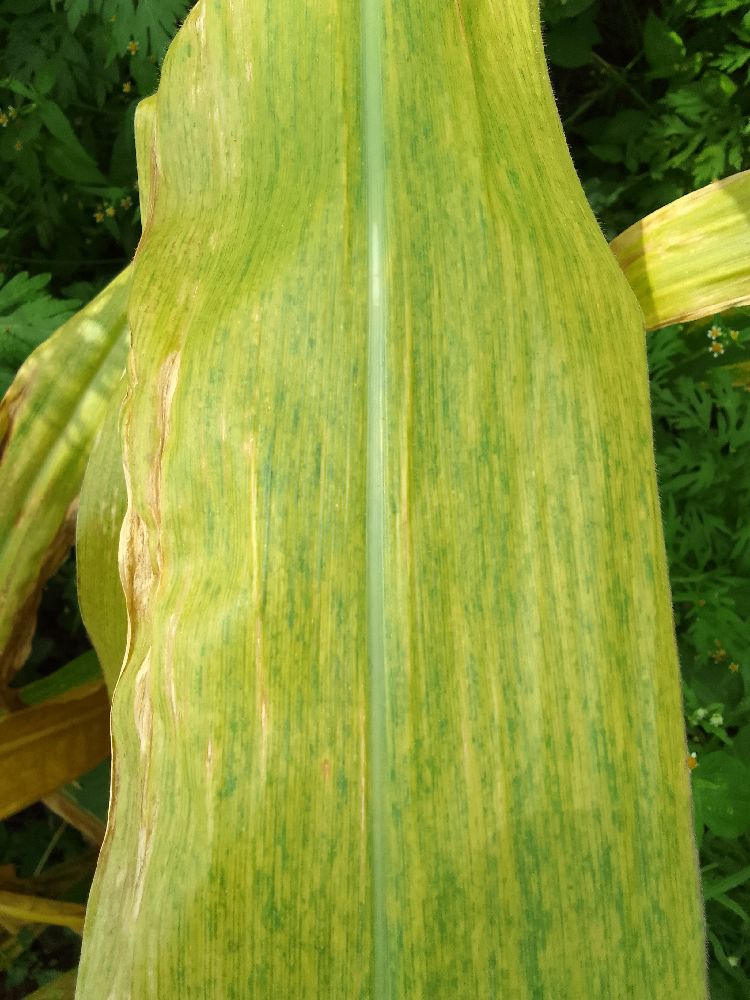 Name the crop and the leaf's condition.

maize, maize lethal necrosis
